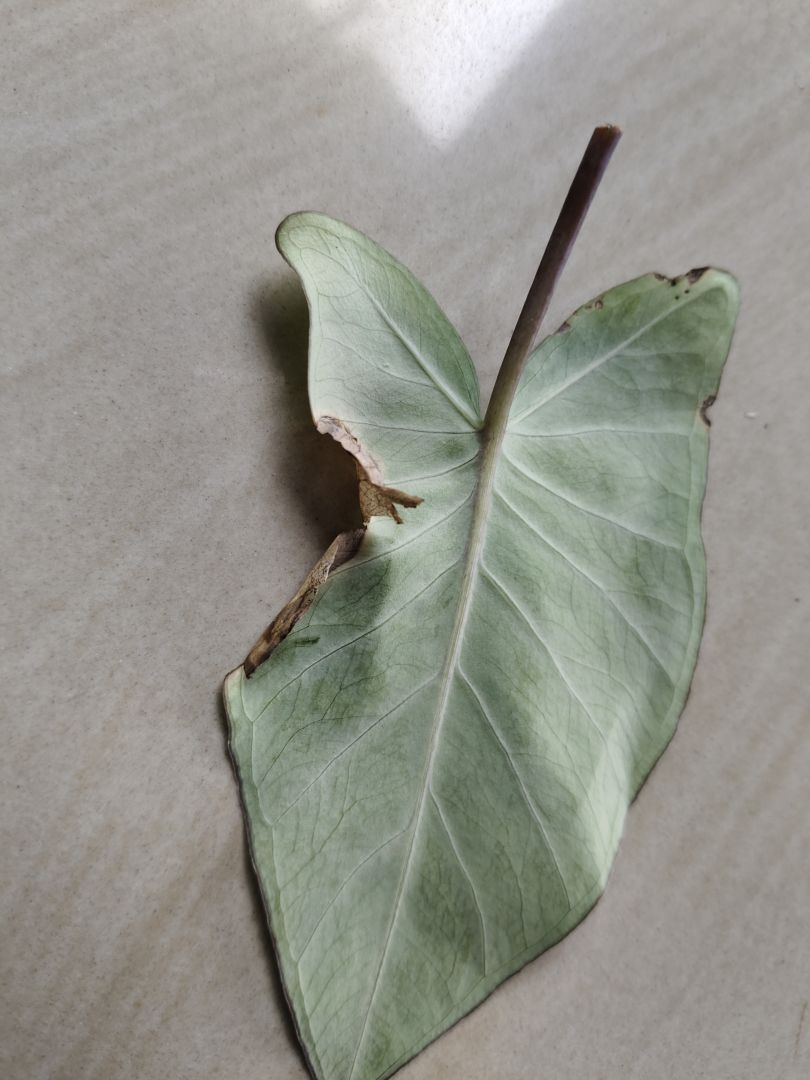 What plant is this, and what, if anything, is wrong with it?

taro, leaf blight
